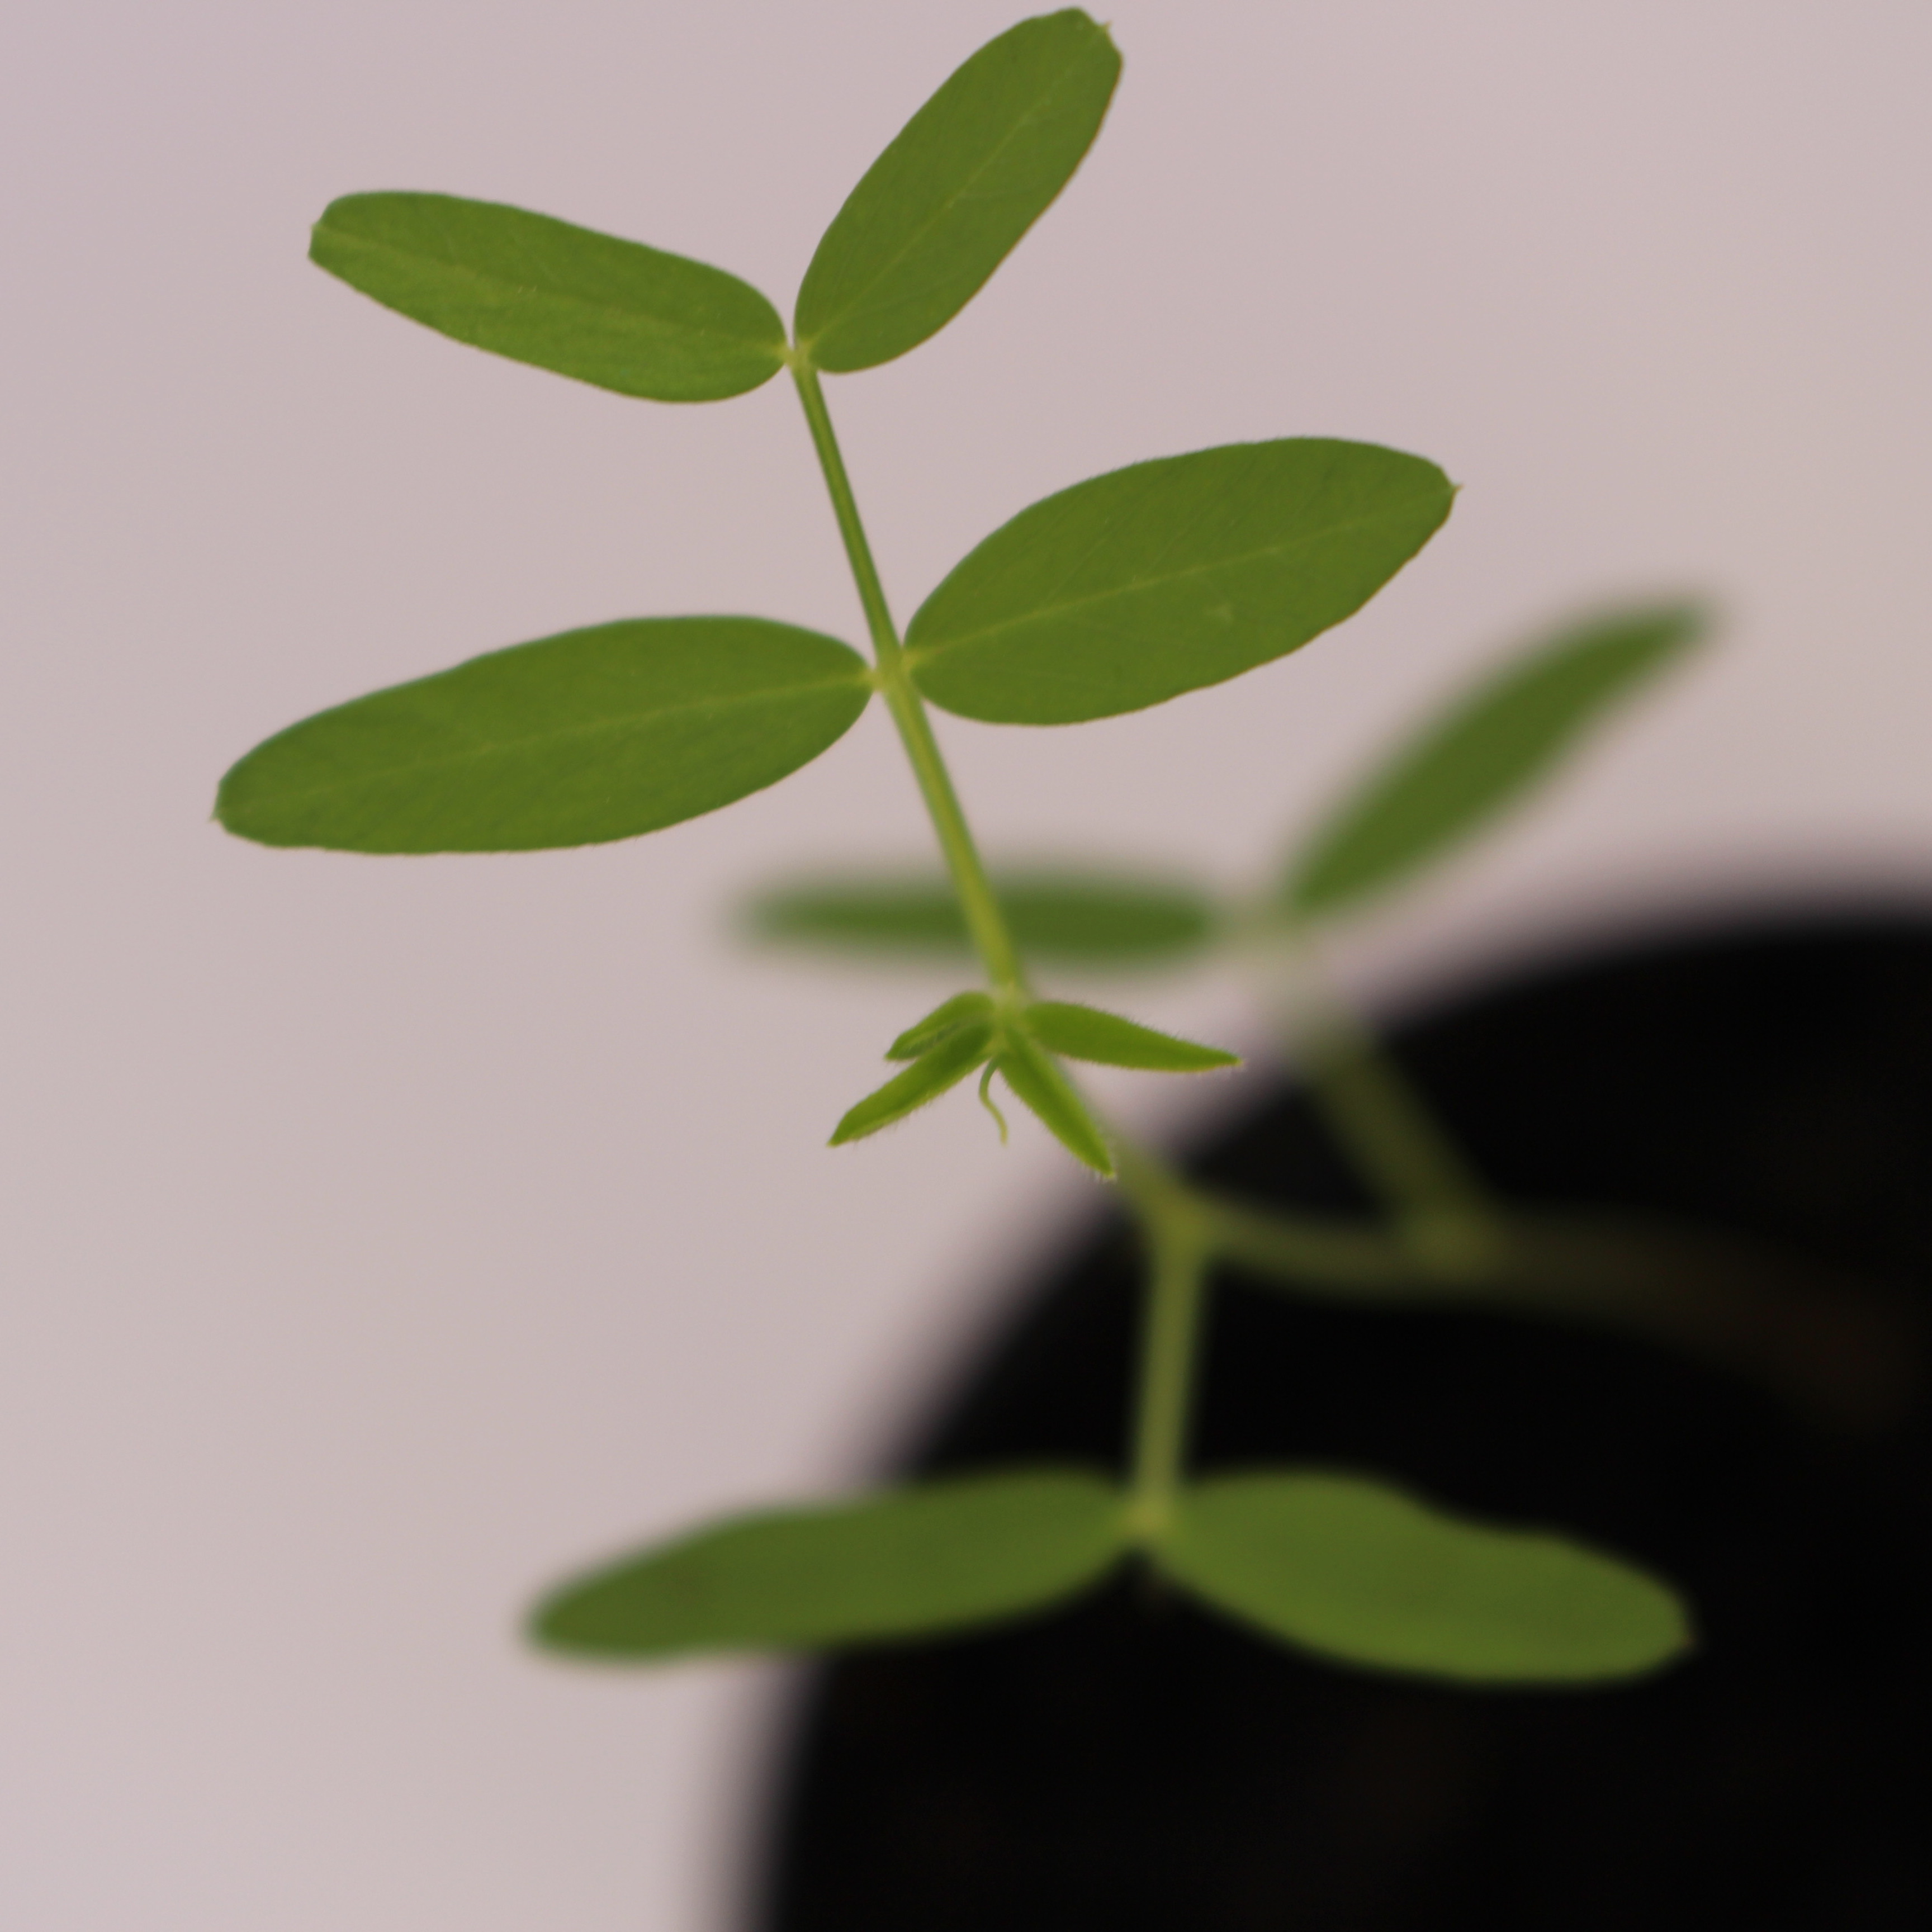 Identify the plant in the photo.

Vicia sativa
